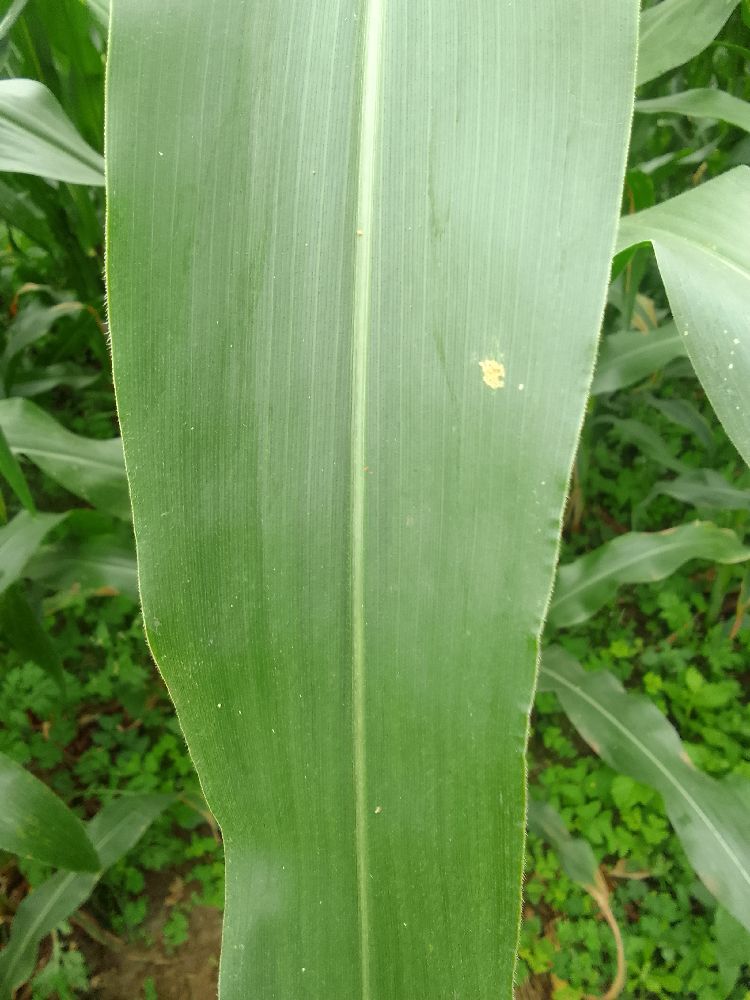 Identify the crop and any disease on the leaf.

maize, healthy
